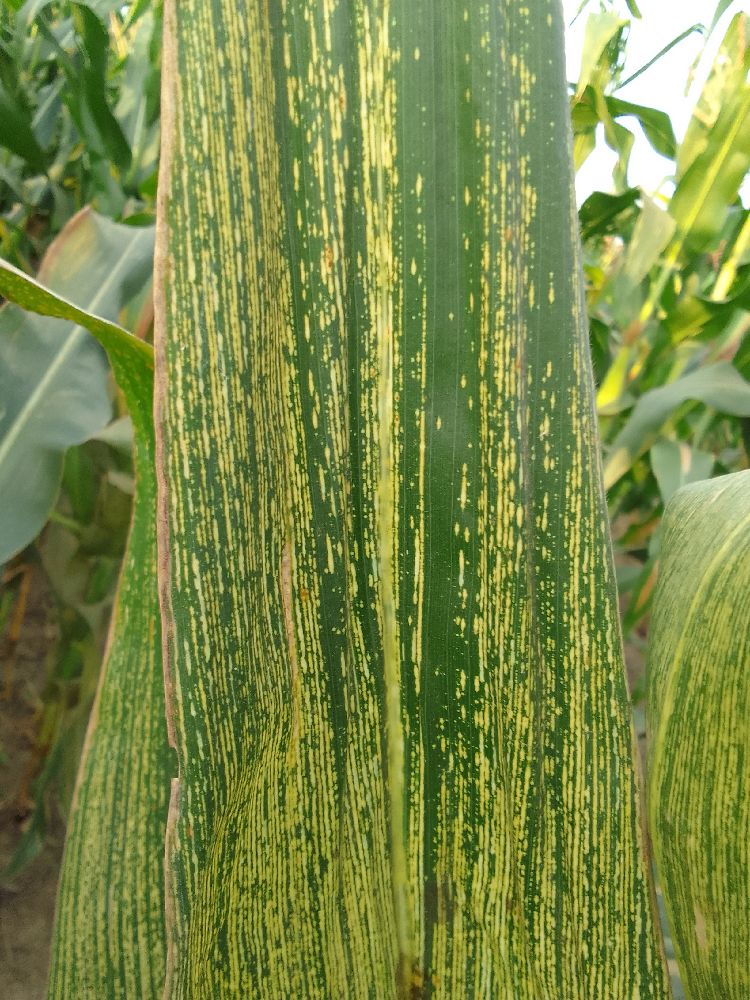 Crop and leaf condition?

maize, maize streak virus
